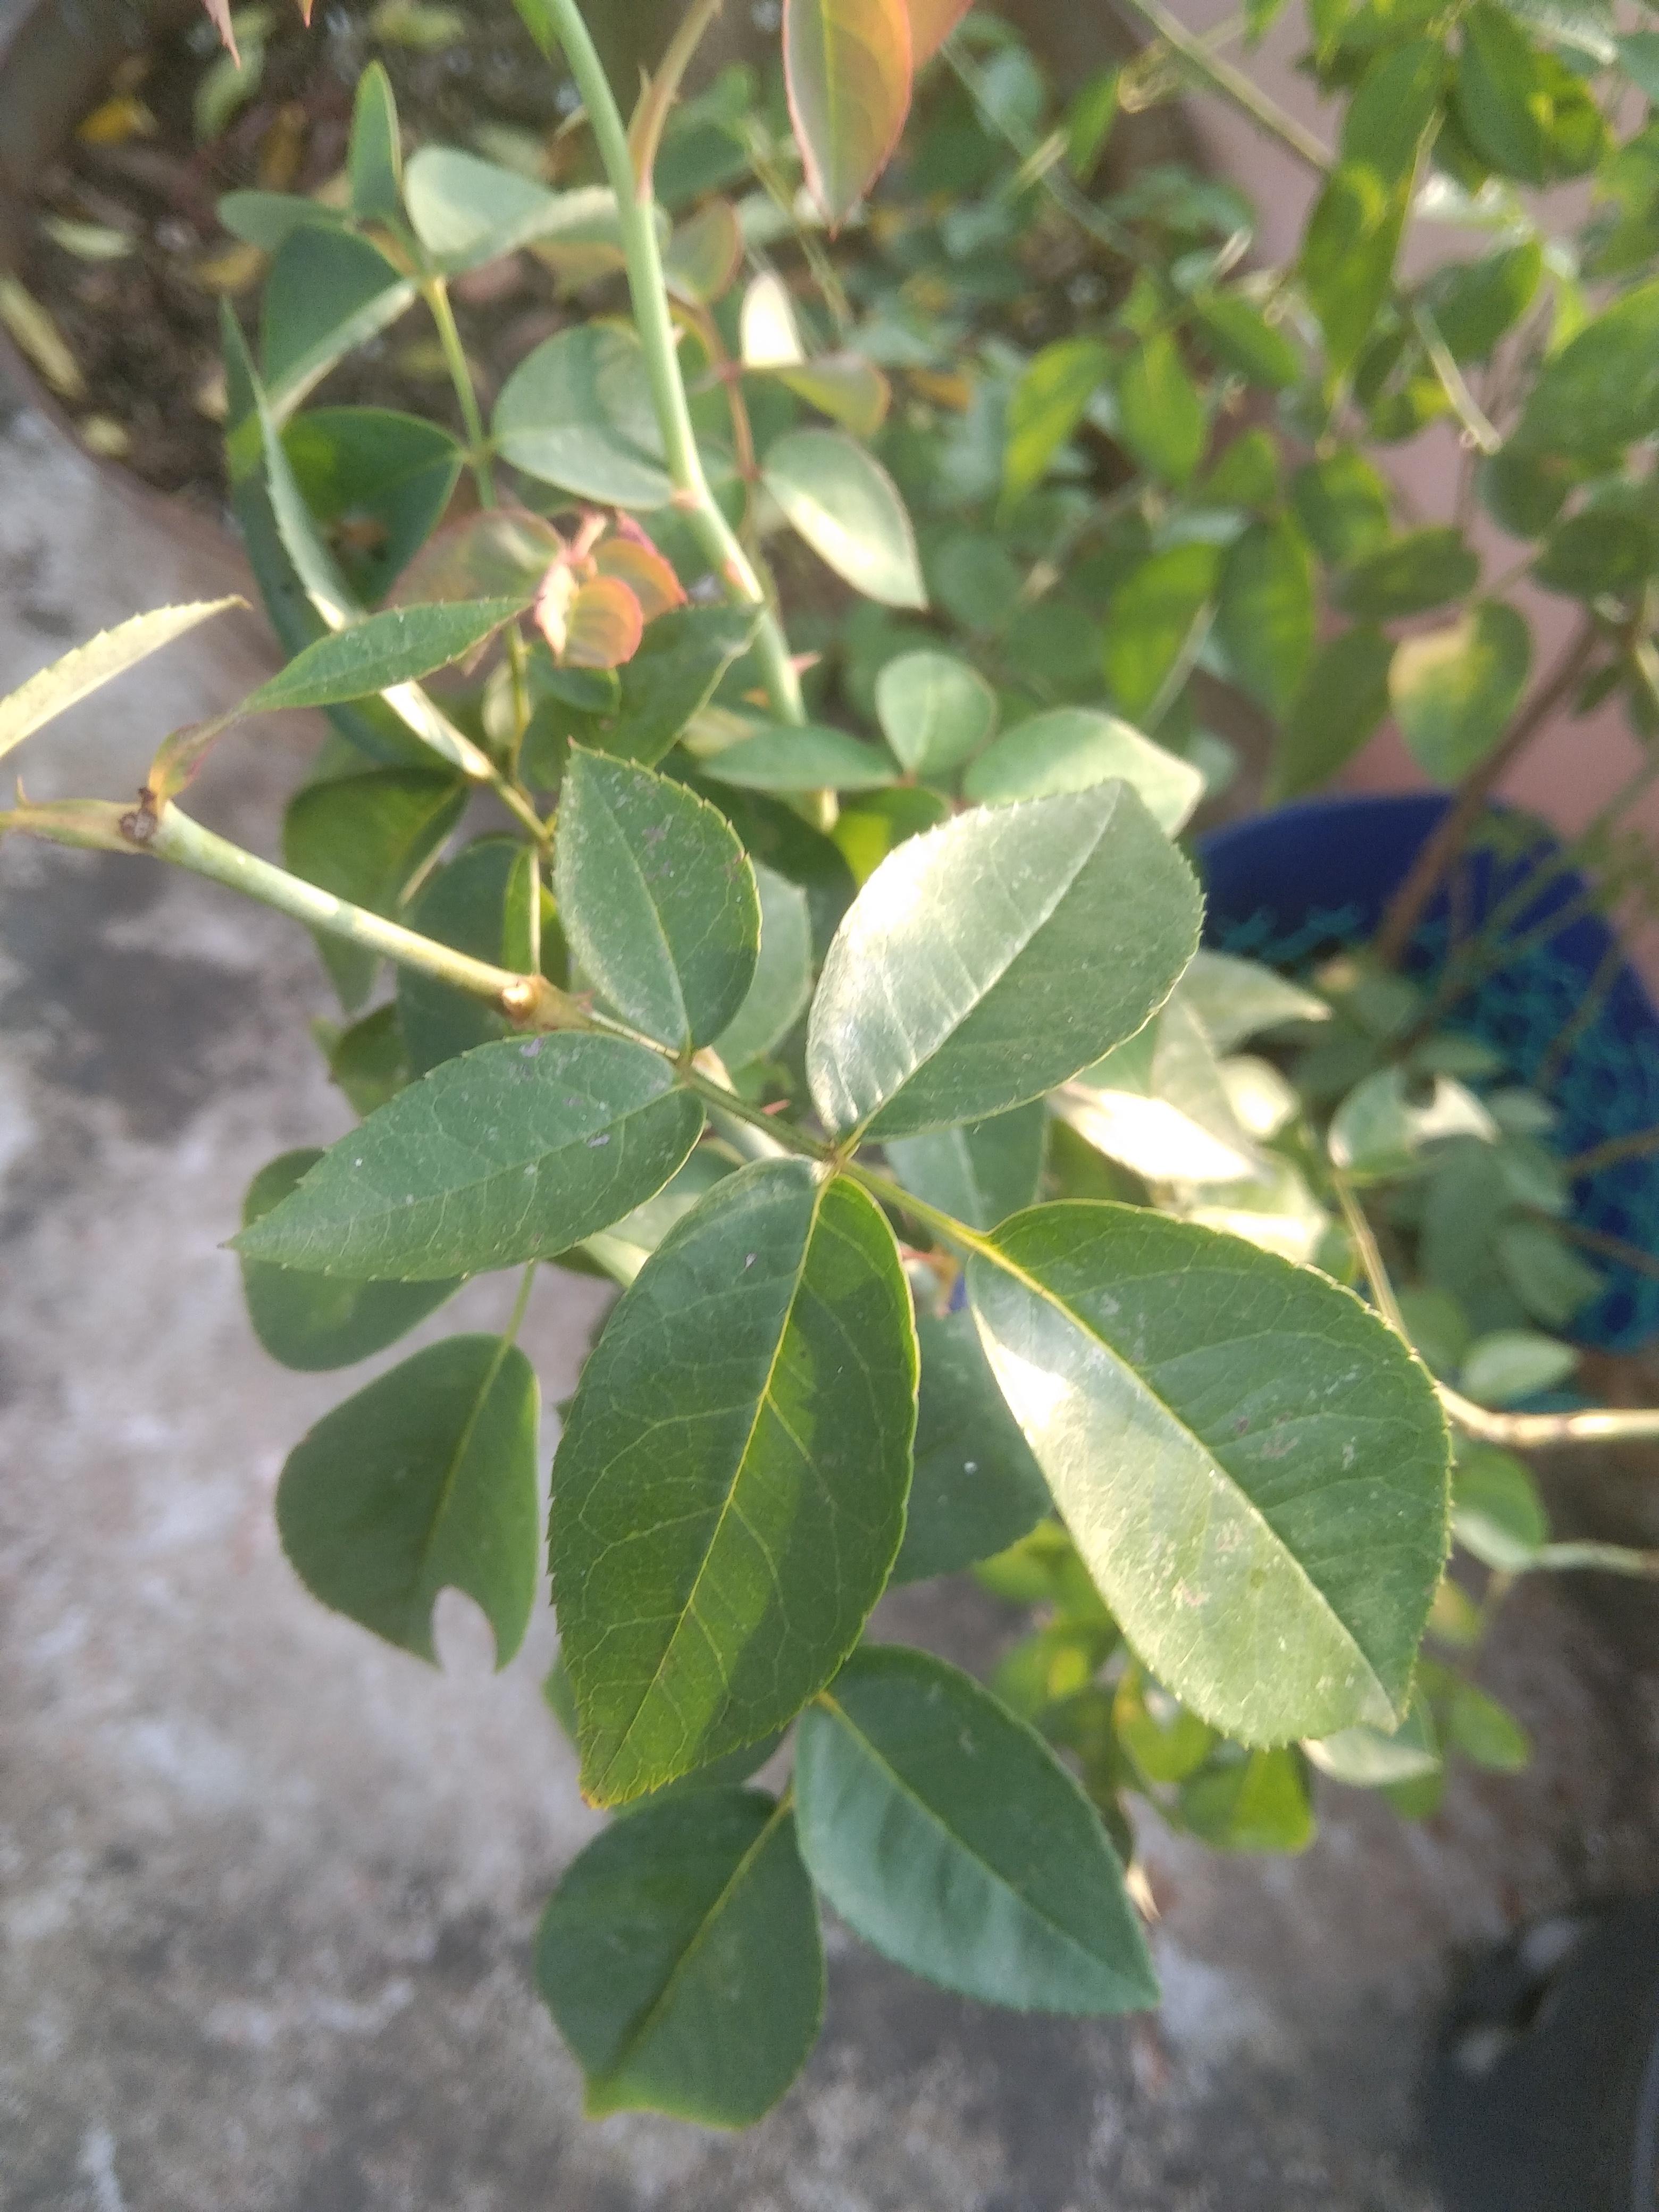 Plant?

rose
